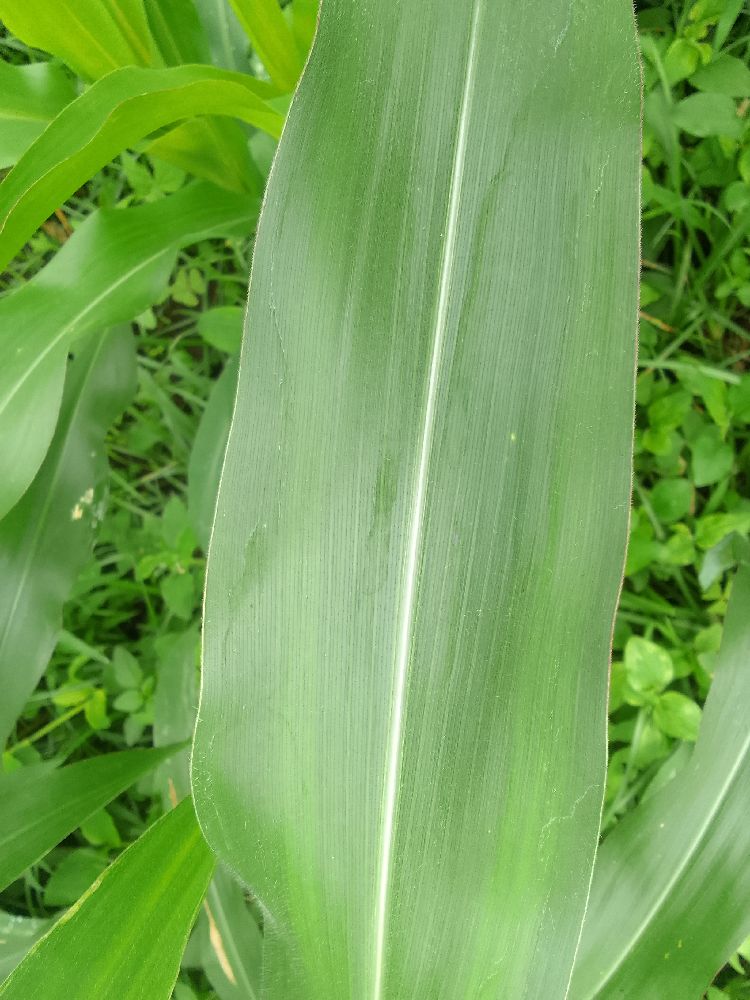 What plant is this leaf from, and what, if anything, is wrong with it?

maize, healthy
